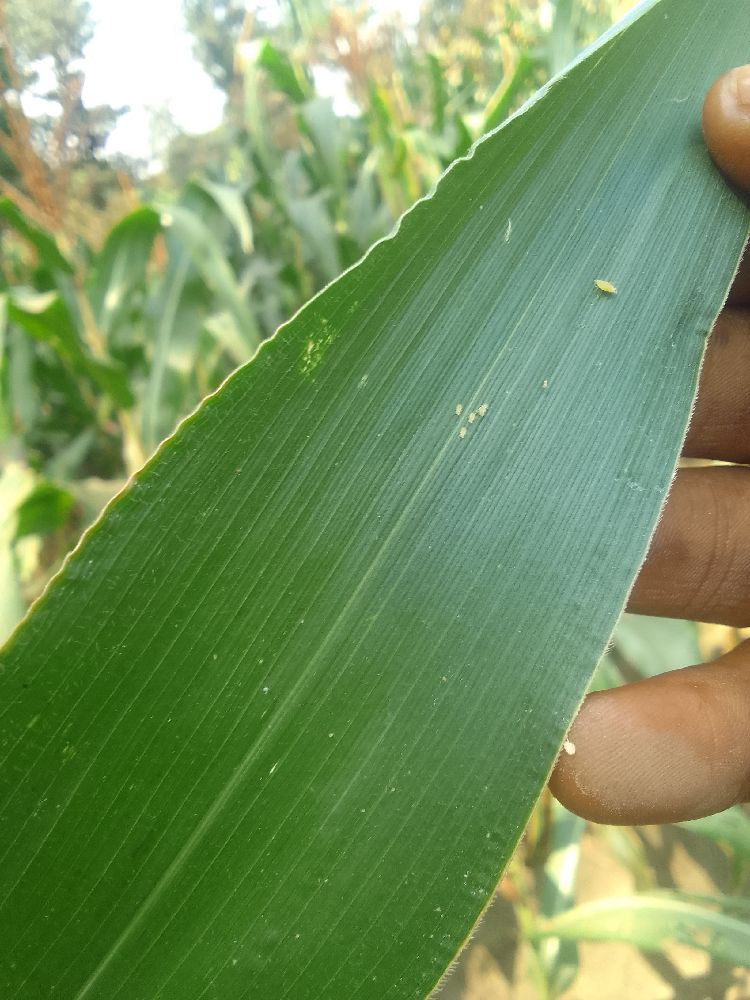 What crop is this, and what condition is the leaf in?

maize, healthy
